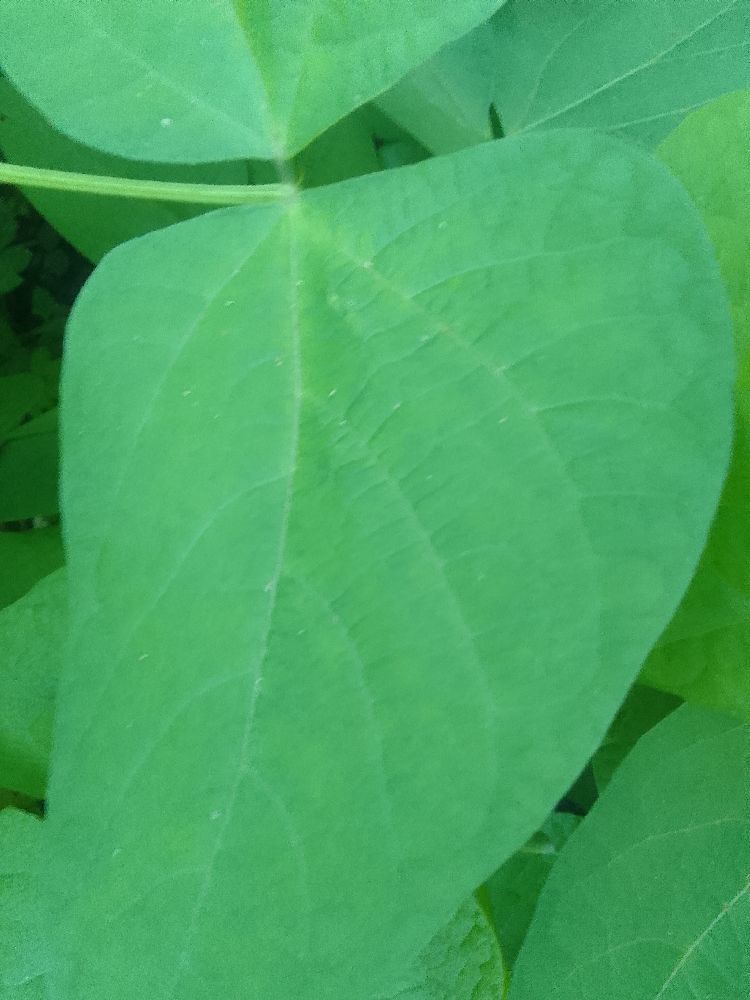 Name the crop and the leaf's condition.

common bean, healthy
